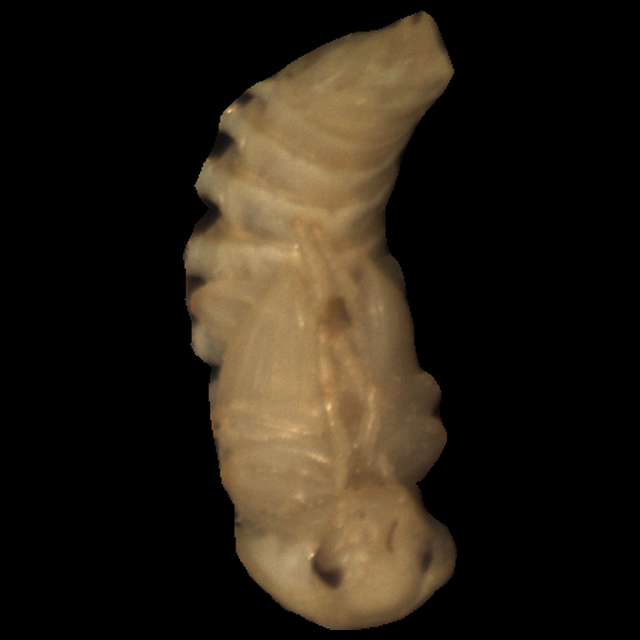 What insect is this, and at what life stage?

mealworm pupa
